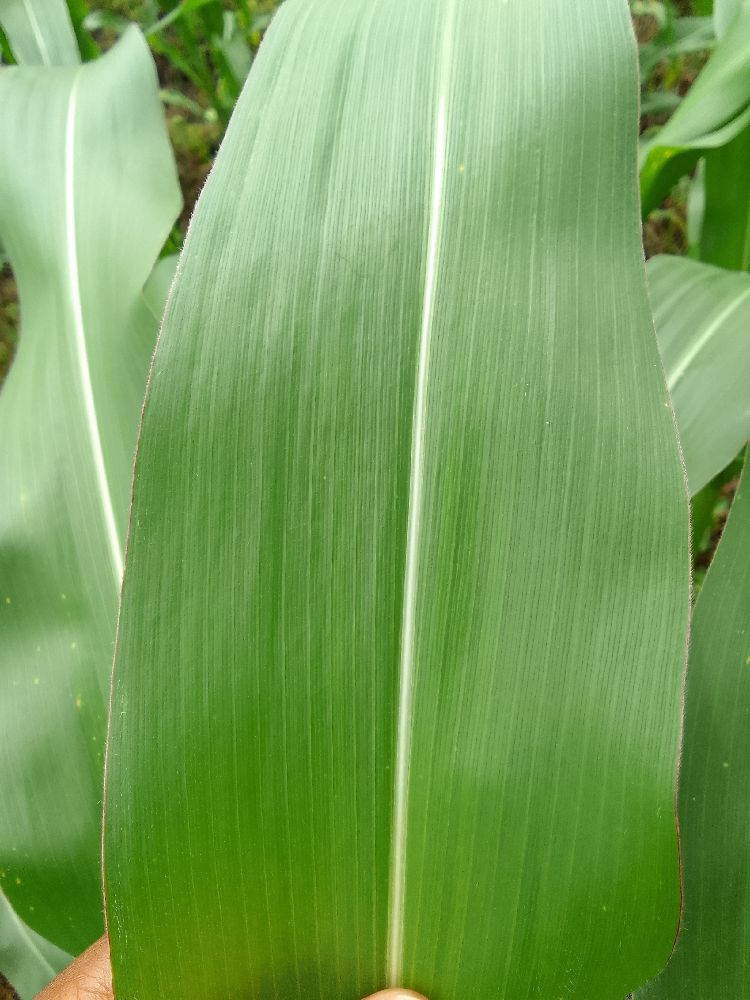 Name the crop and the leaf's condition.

maize, healthy
